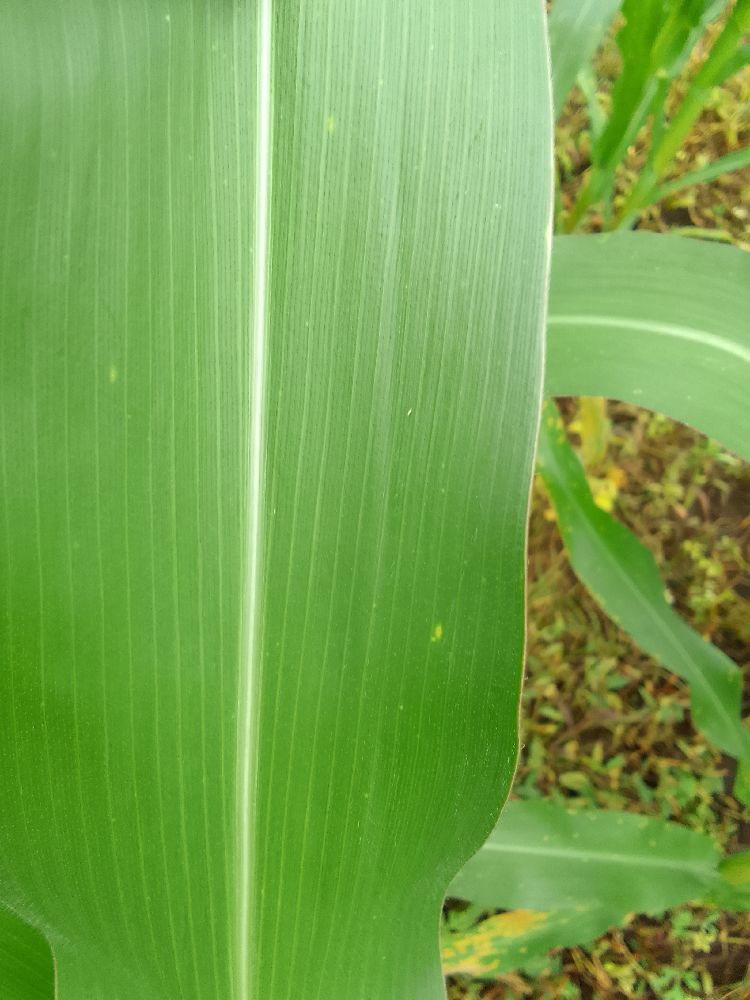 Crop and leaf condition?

maize, healthy
